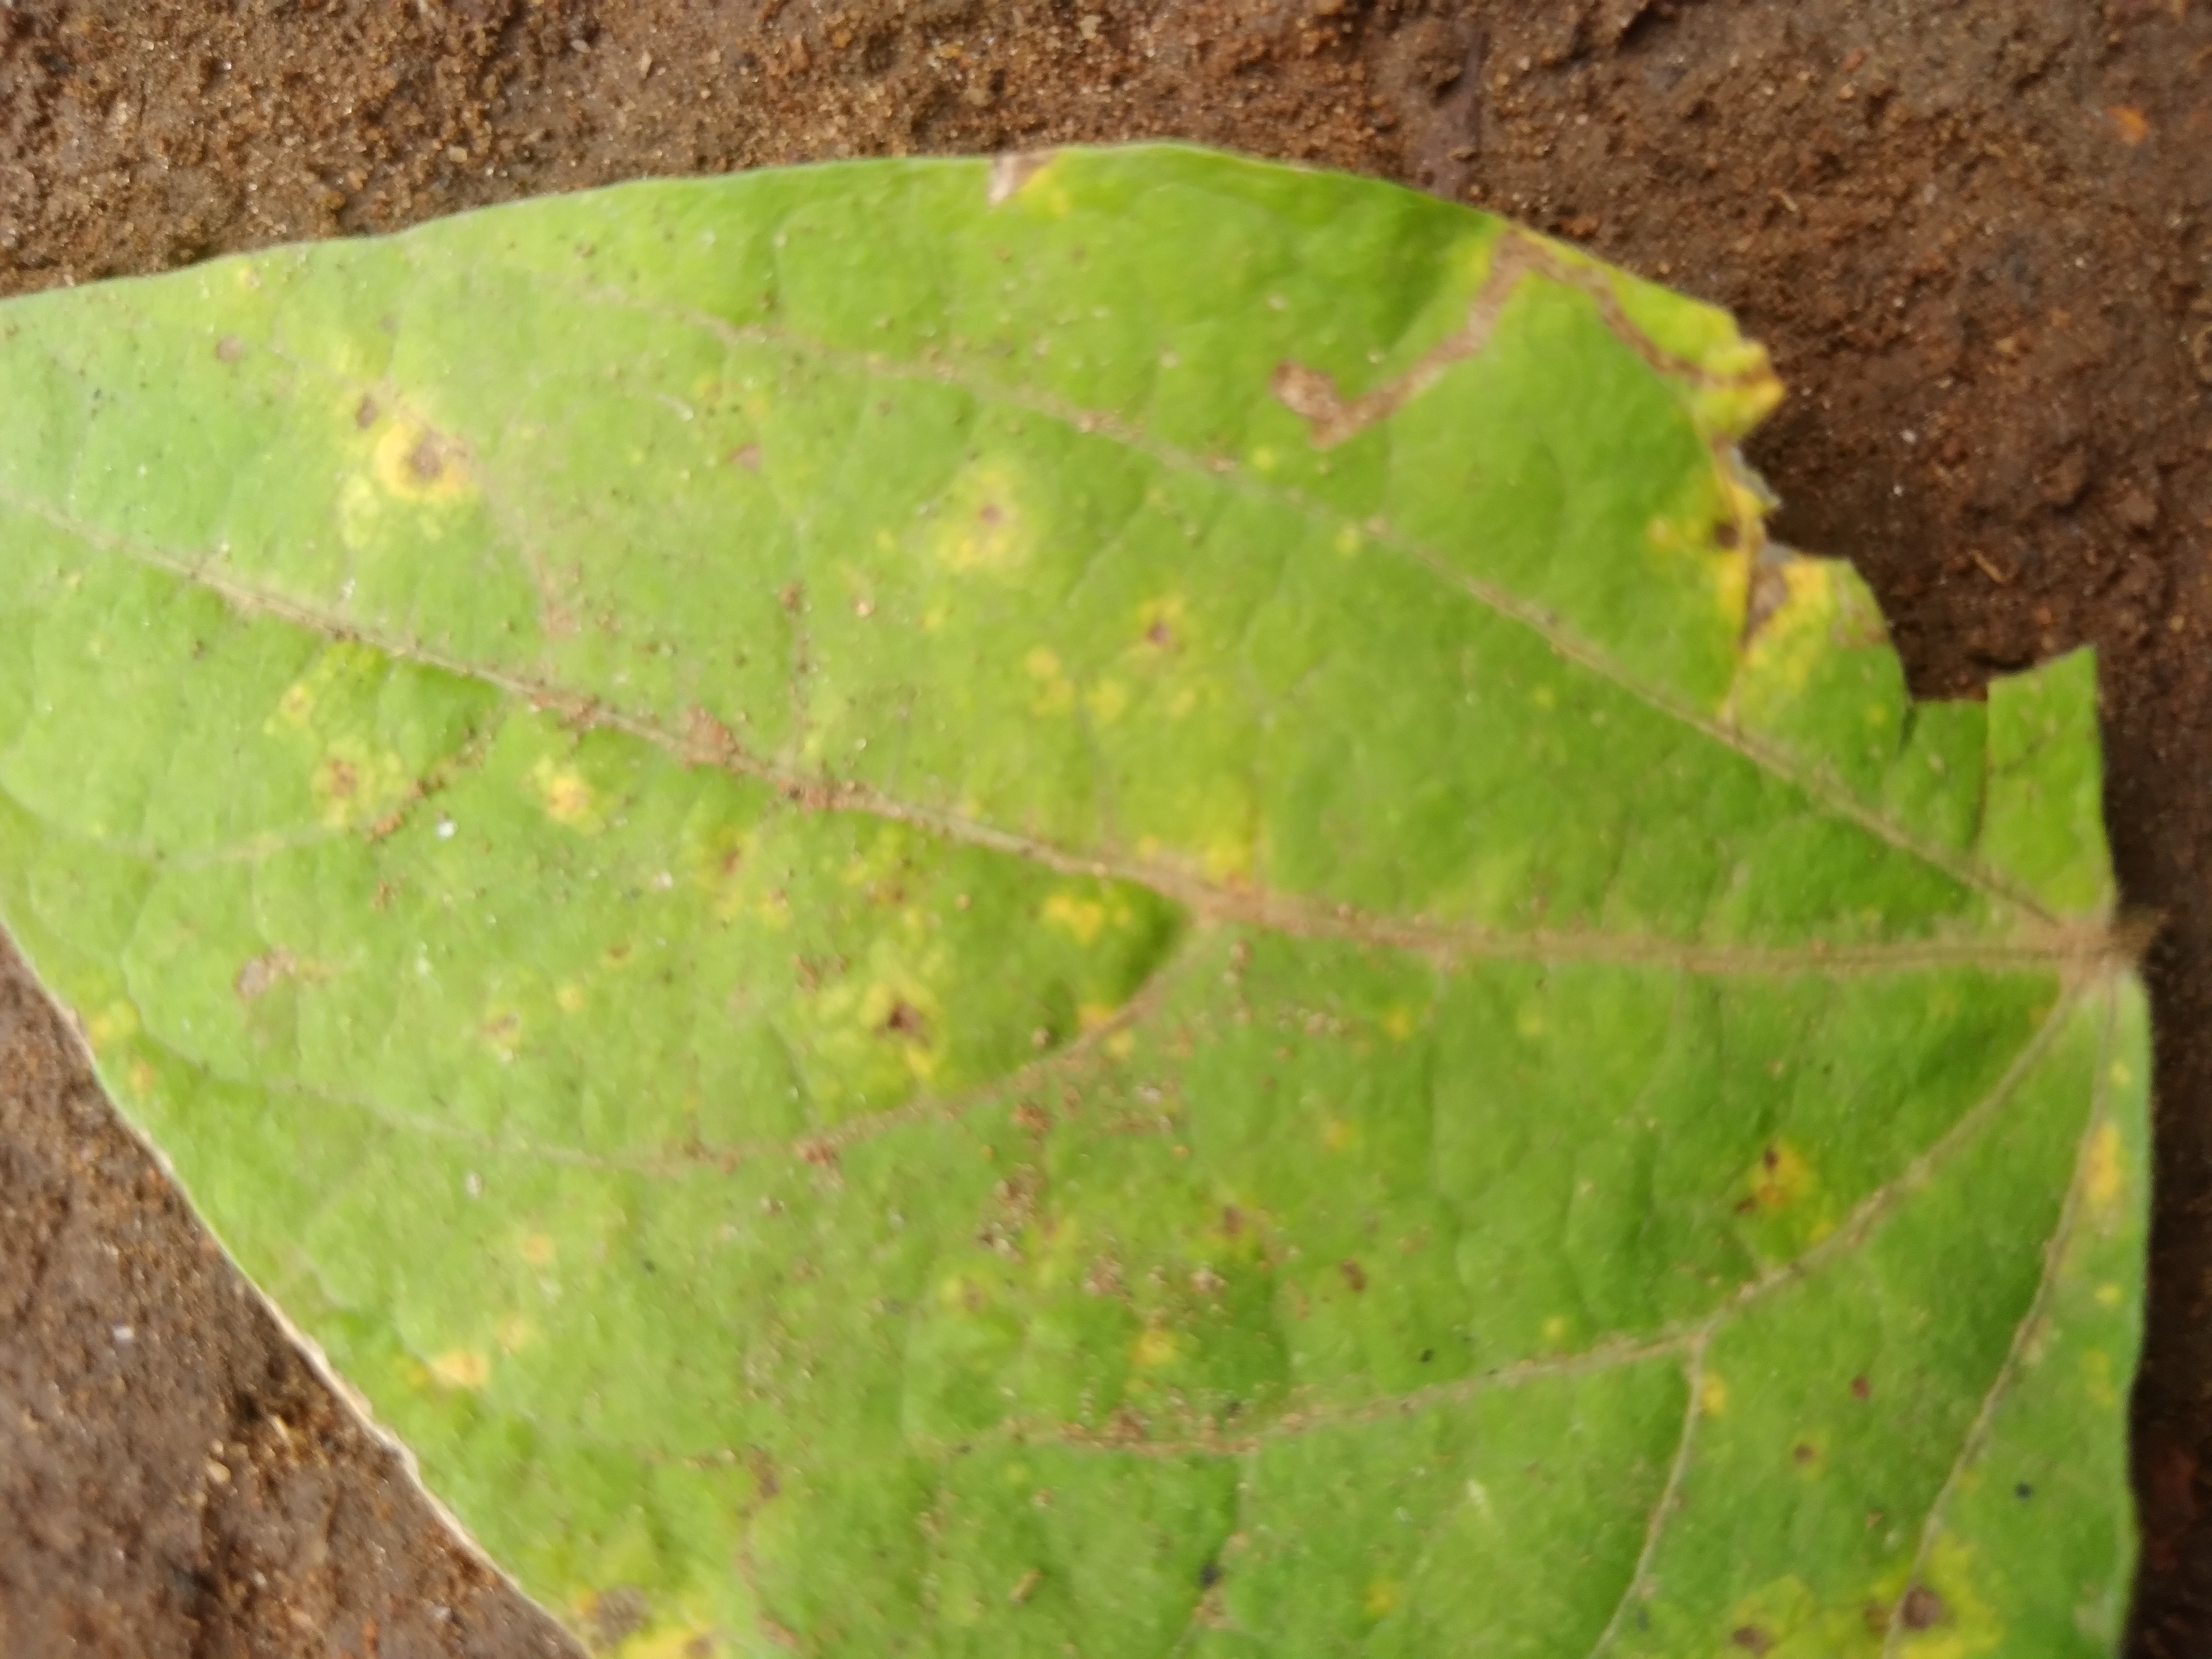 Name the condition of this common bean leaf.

rust
